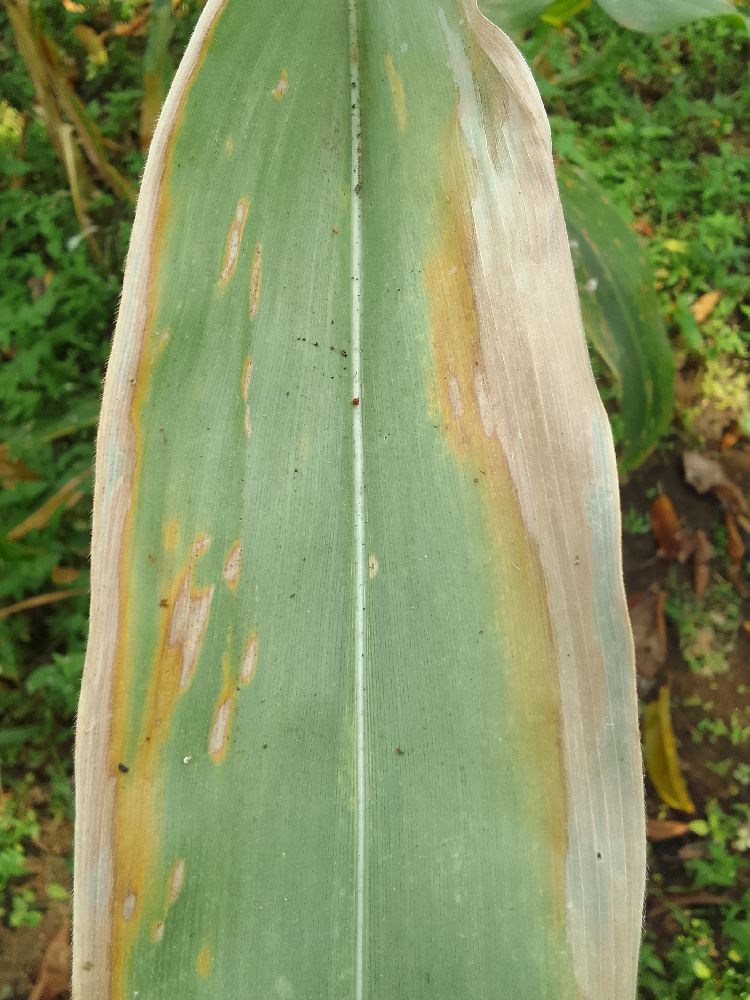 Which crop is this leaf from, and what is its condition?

maize, maize lethal necrosis
